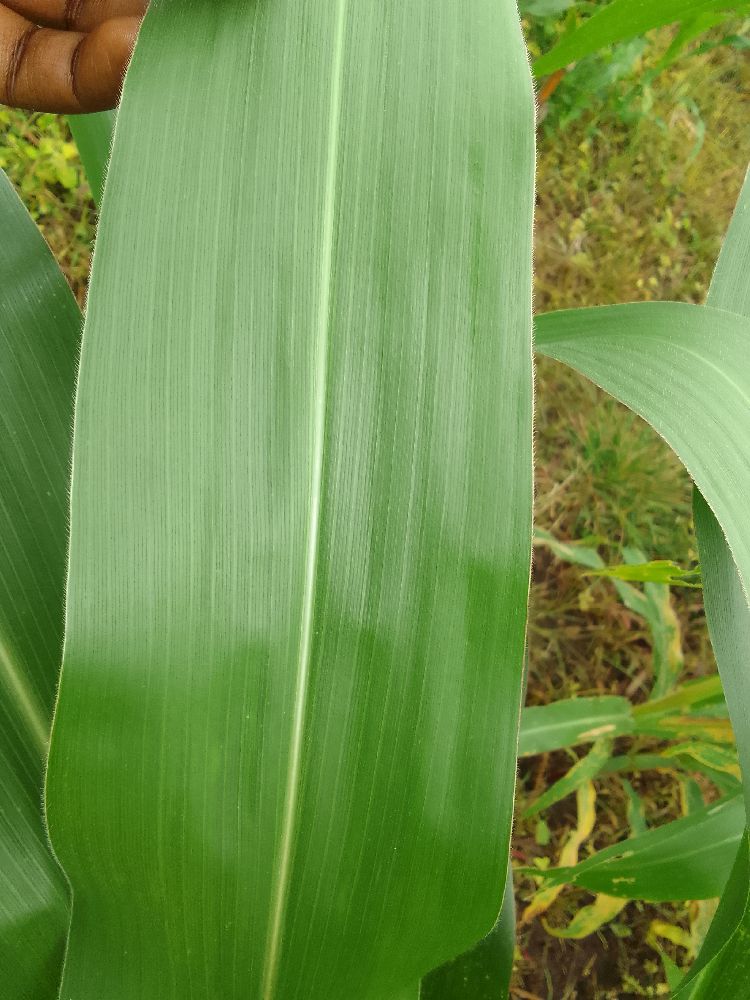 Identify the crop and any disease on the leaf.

maize, healthy
